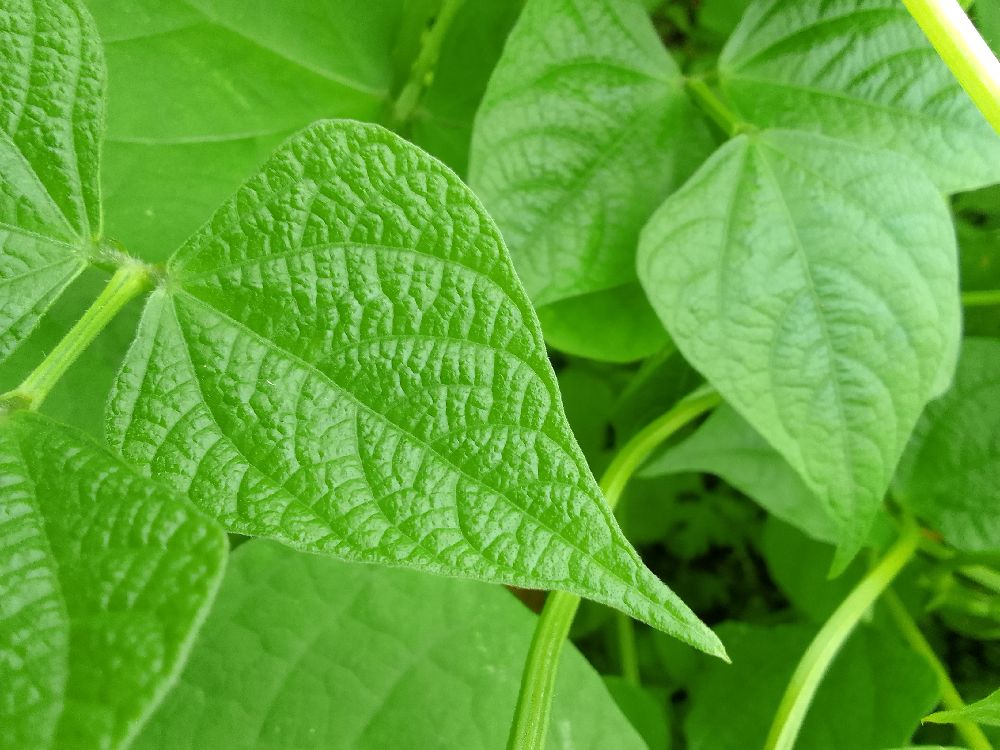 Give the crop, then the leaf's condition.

common bean, healthy
